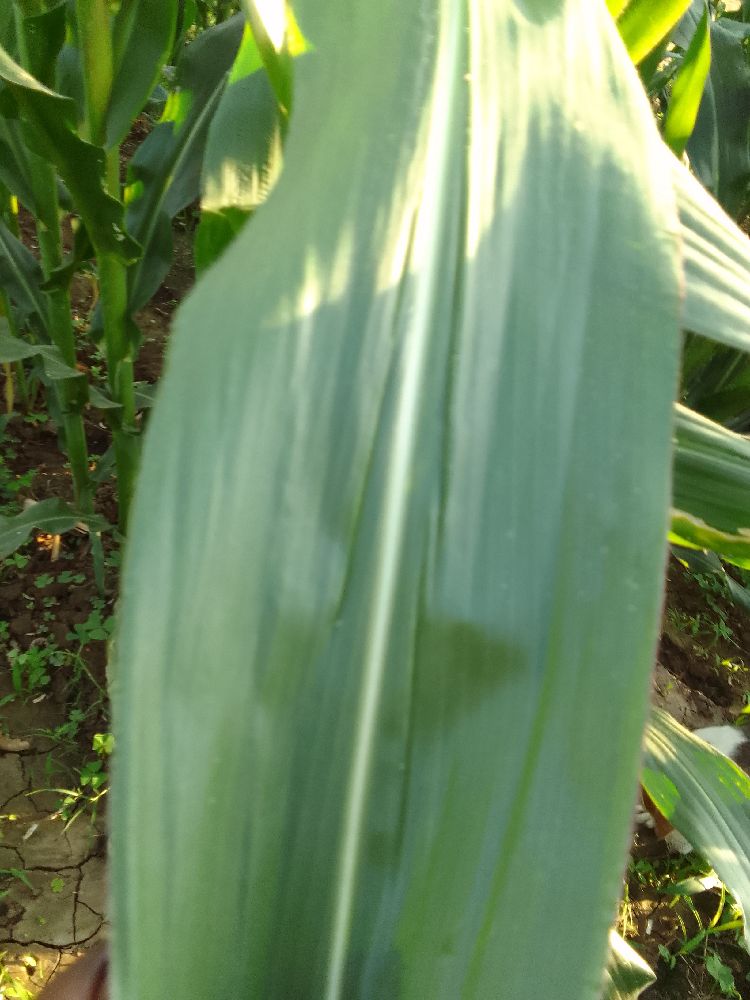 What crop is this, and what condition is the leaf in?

maize, healthy
